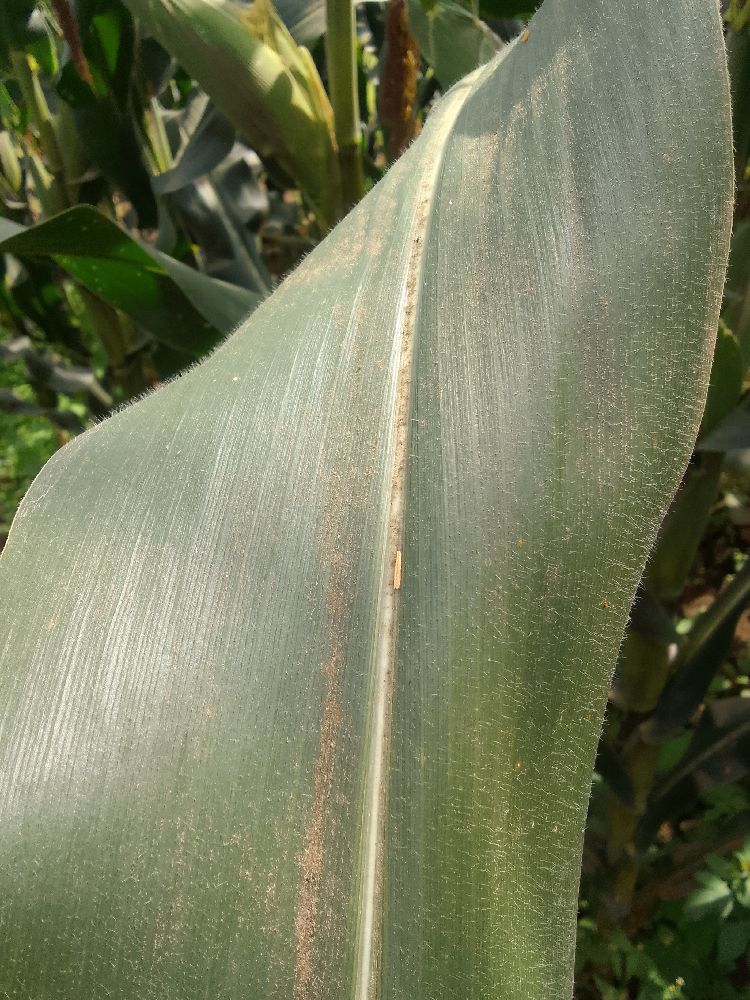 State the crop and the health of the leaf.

maize, healthy
